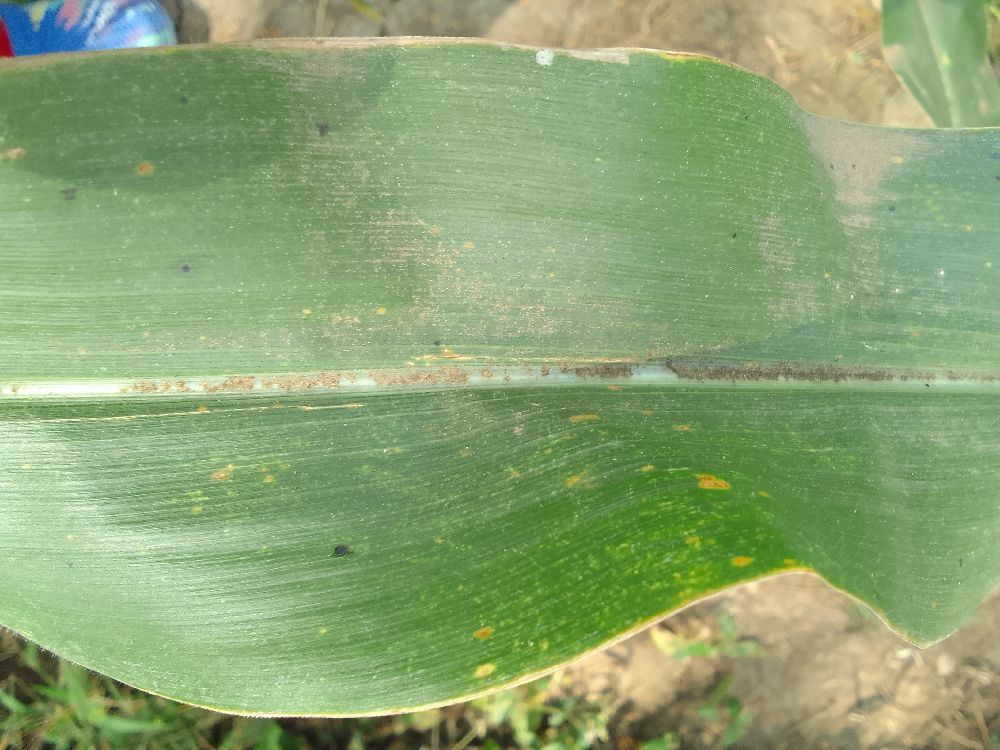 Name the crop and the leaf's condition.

maize, healthy
